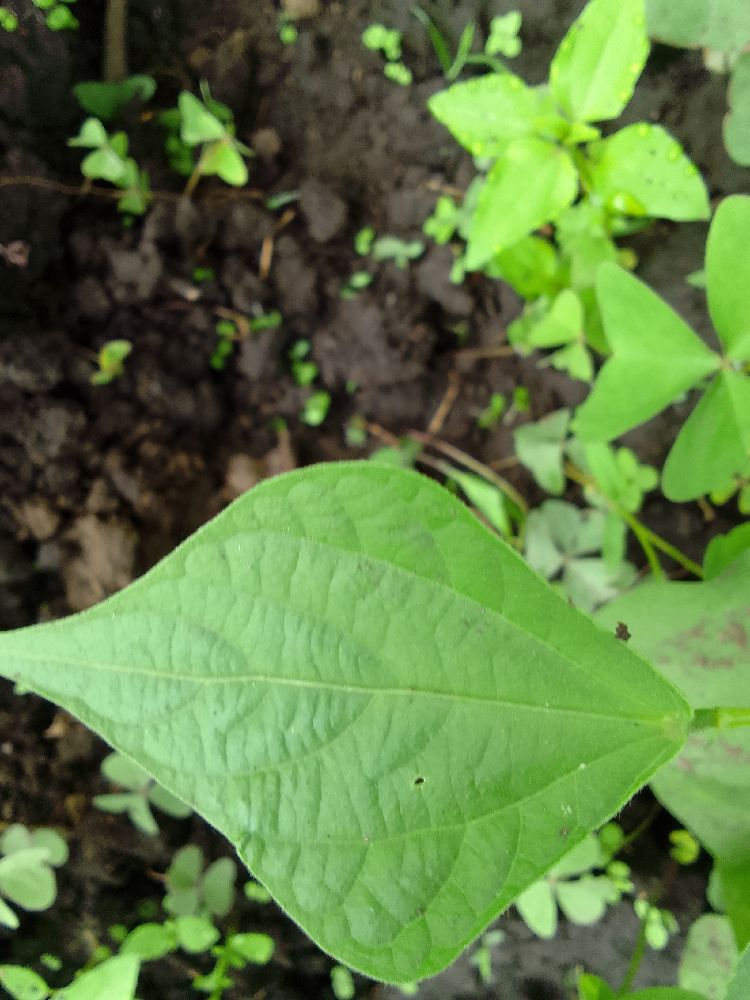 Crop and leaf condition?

common bean, healthy
